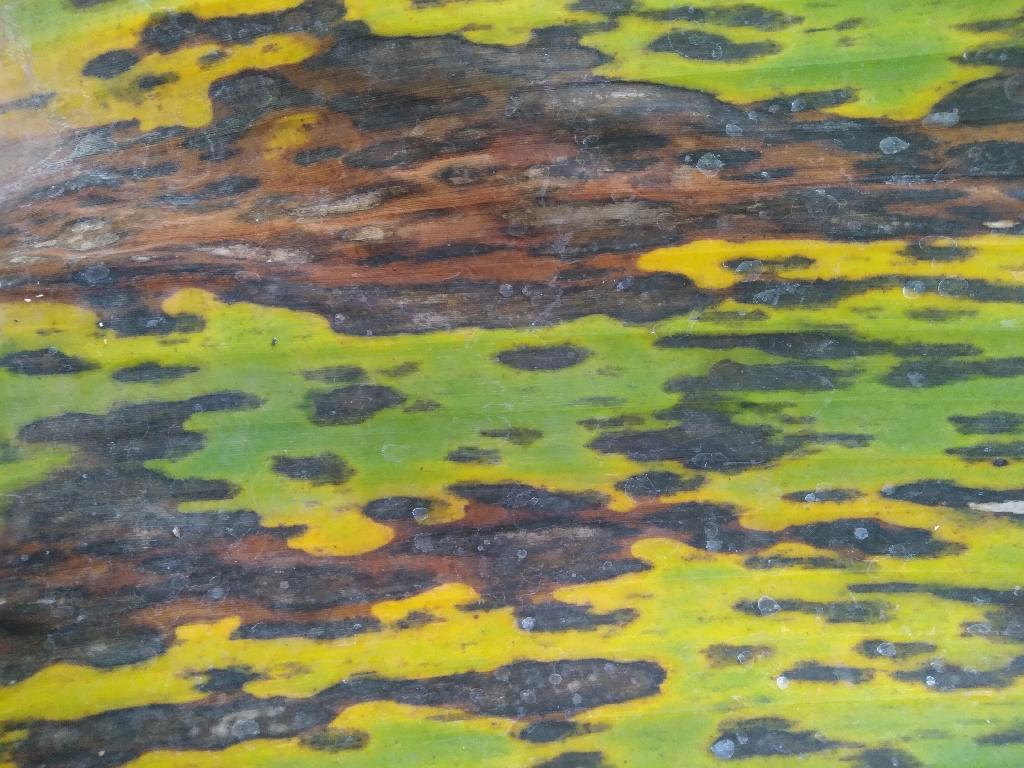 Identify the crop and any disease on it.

banana, black sigatoka
